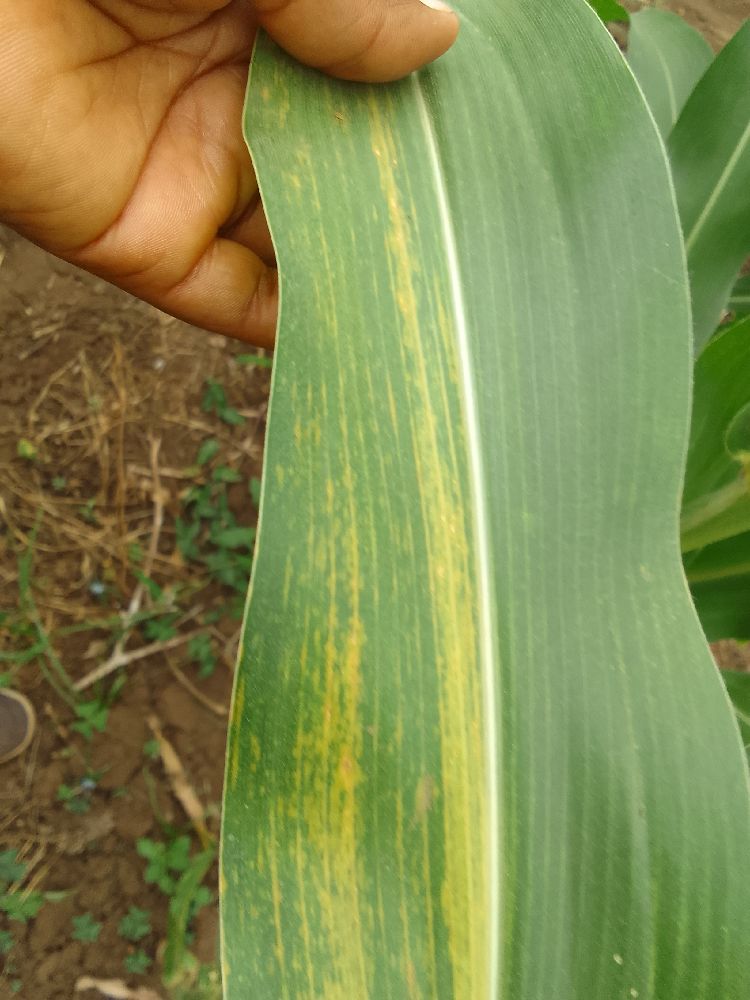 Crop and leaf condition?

maize, maize lethal necrosis
